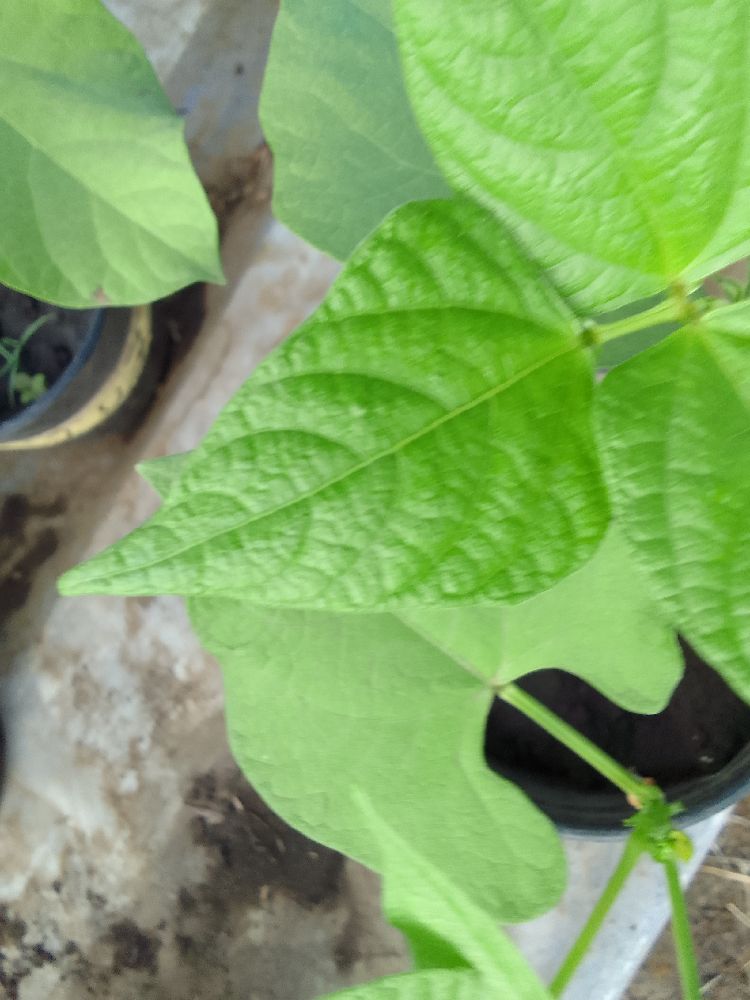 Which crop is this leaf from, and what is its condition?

common bean, healthy
